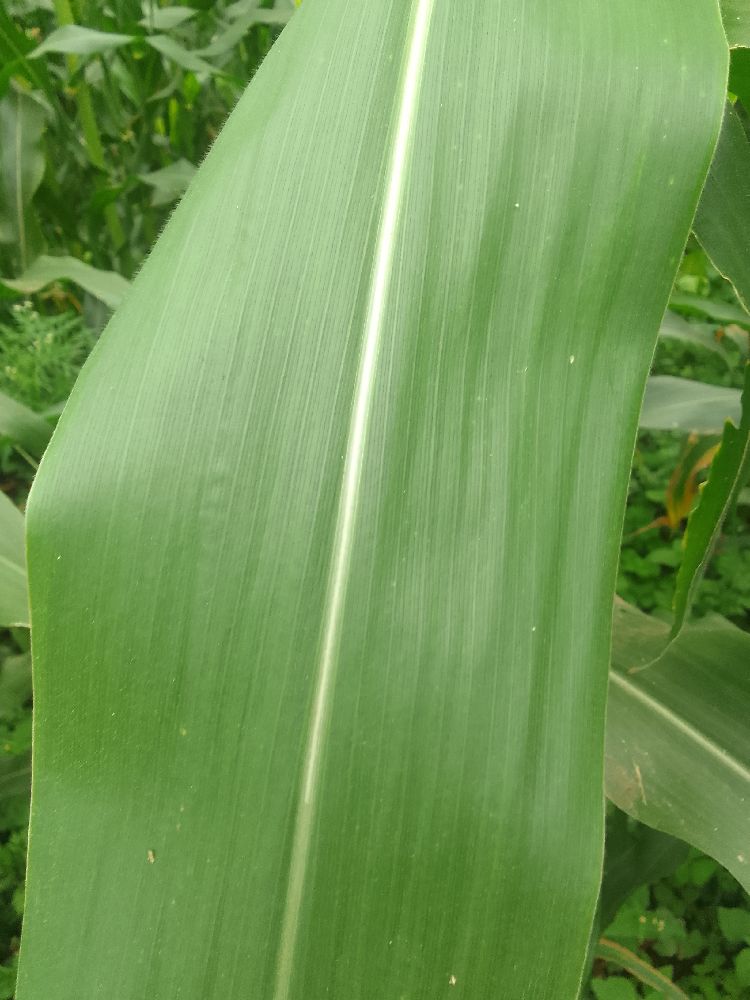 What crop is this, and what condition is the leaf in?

maize, healthy
